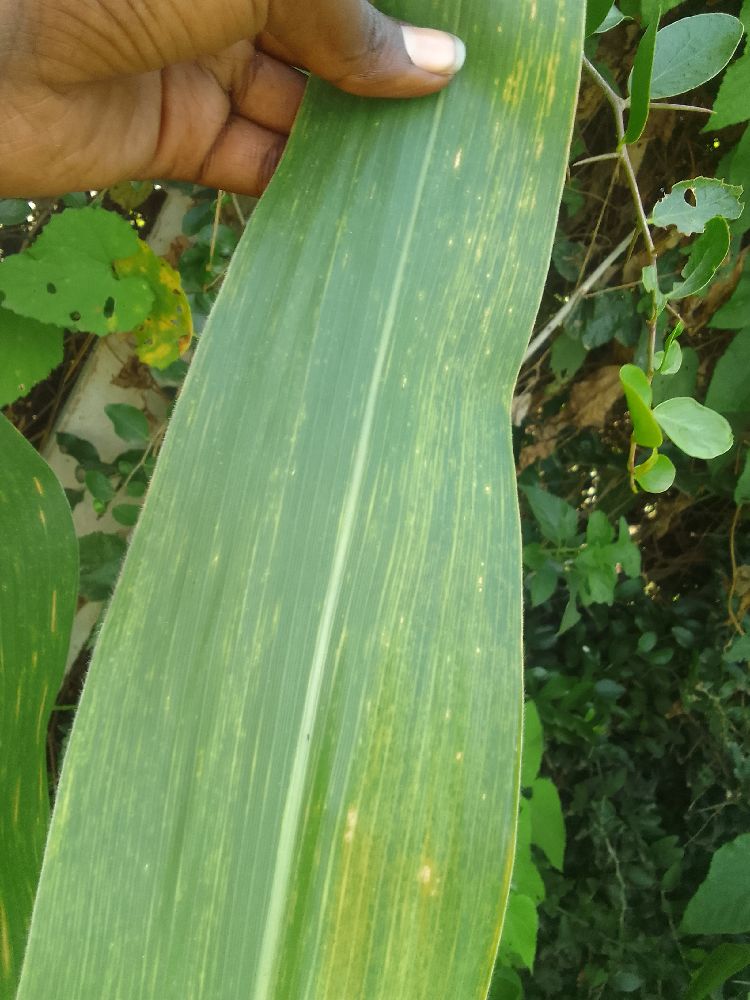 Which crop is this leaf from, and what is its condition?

maize, maize lethal necrosis
